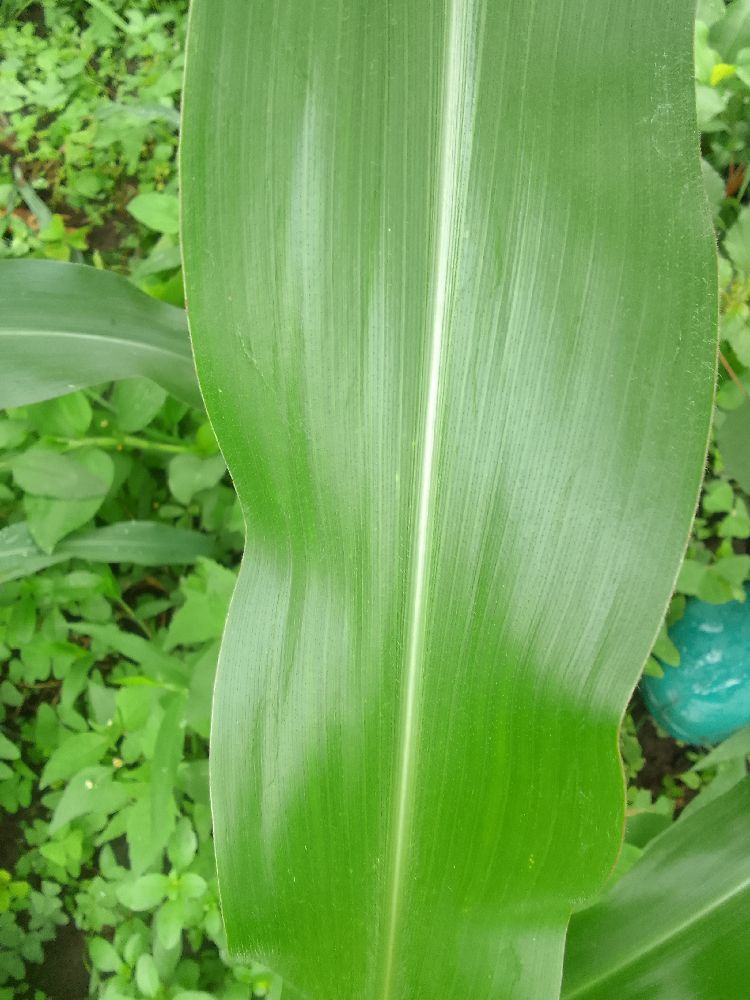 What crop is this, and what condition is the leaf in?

maize, healthy
